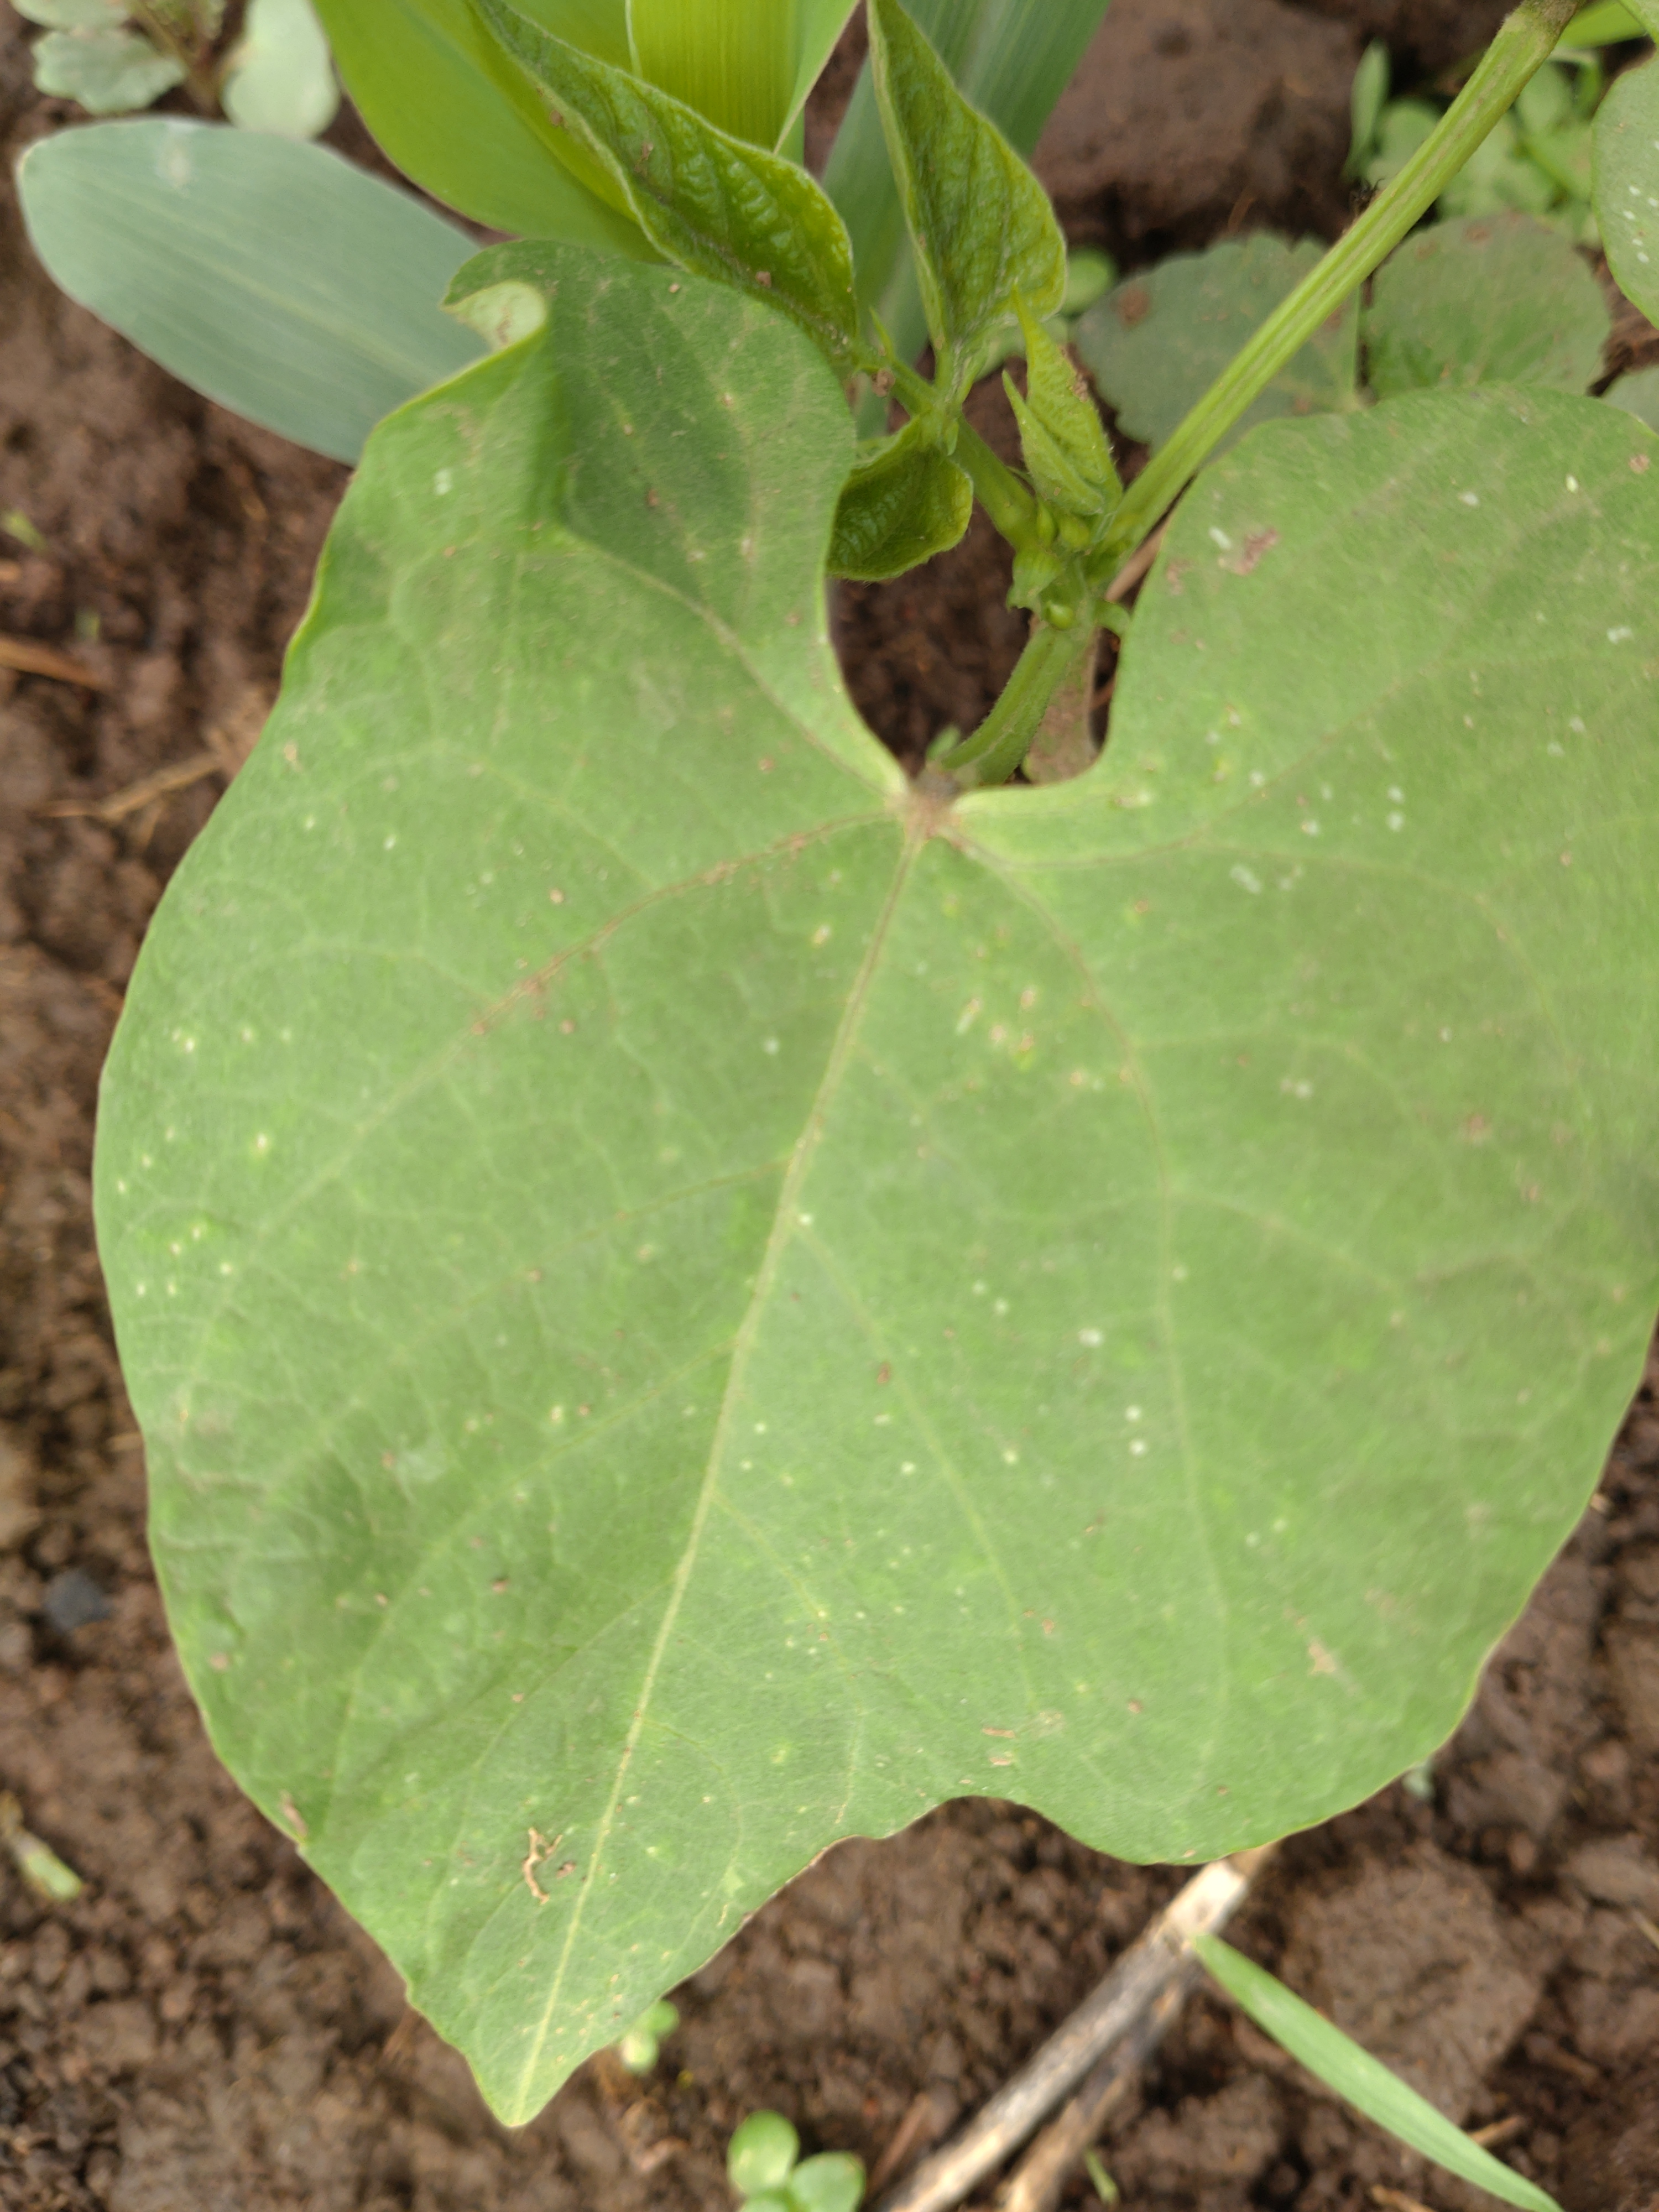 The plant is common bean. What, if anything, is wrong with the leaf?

healthy
